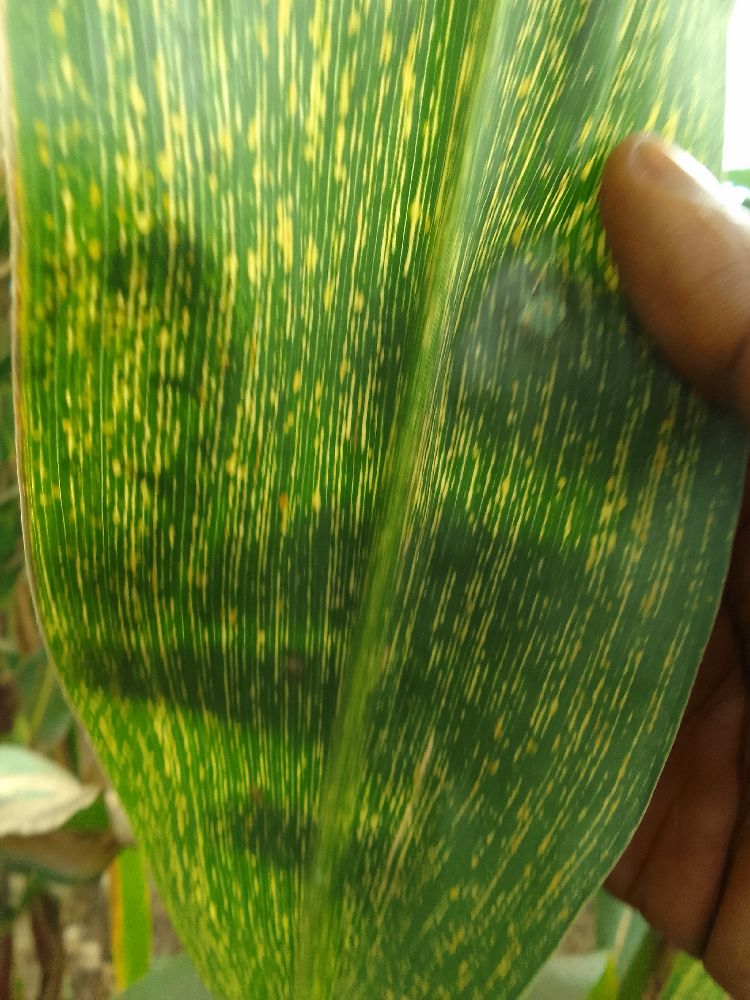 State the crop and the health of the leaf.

maize, maize streak virus
